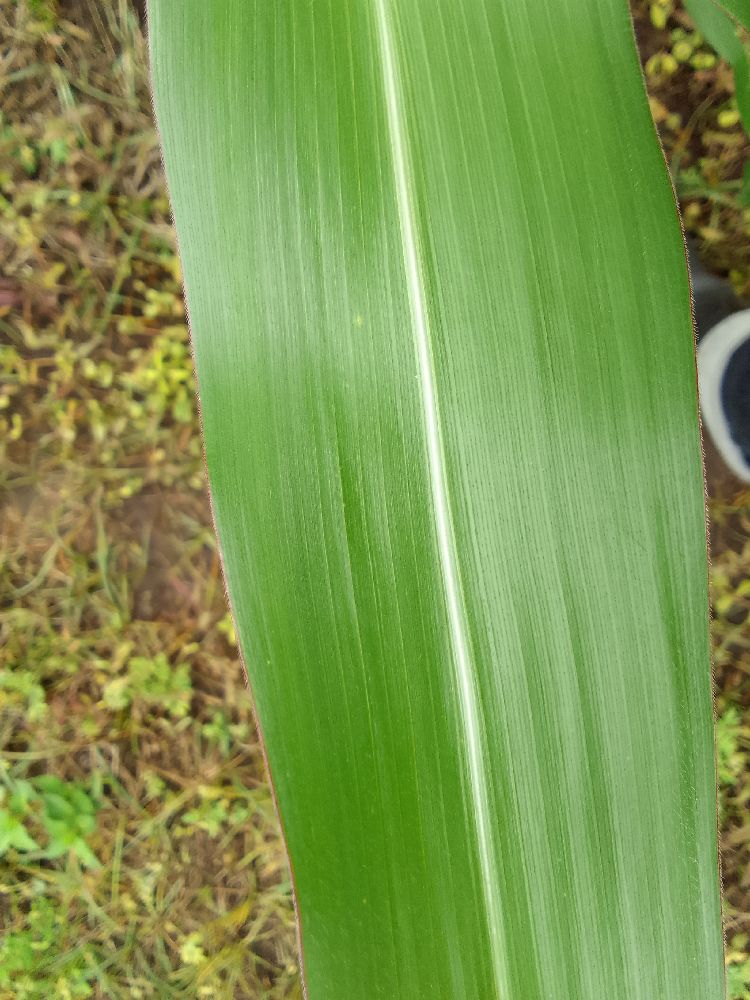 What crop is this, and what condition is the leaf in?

maize, healthy
